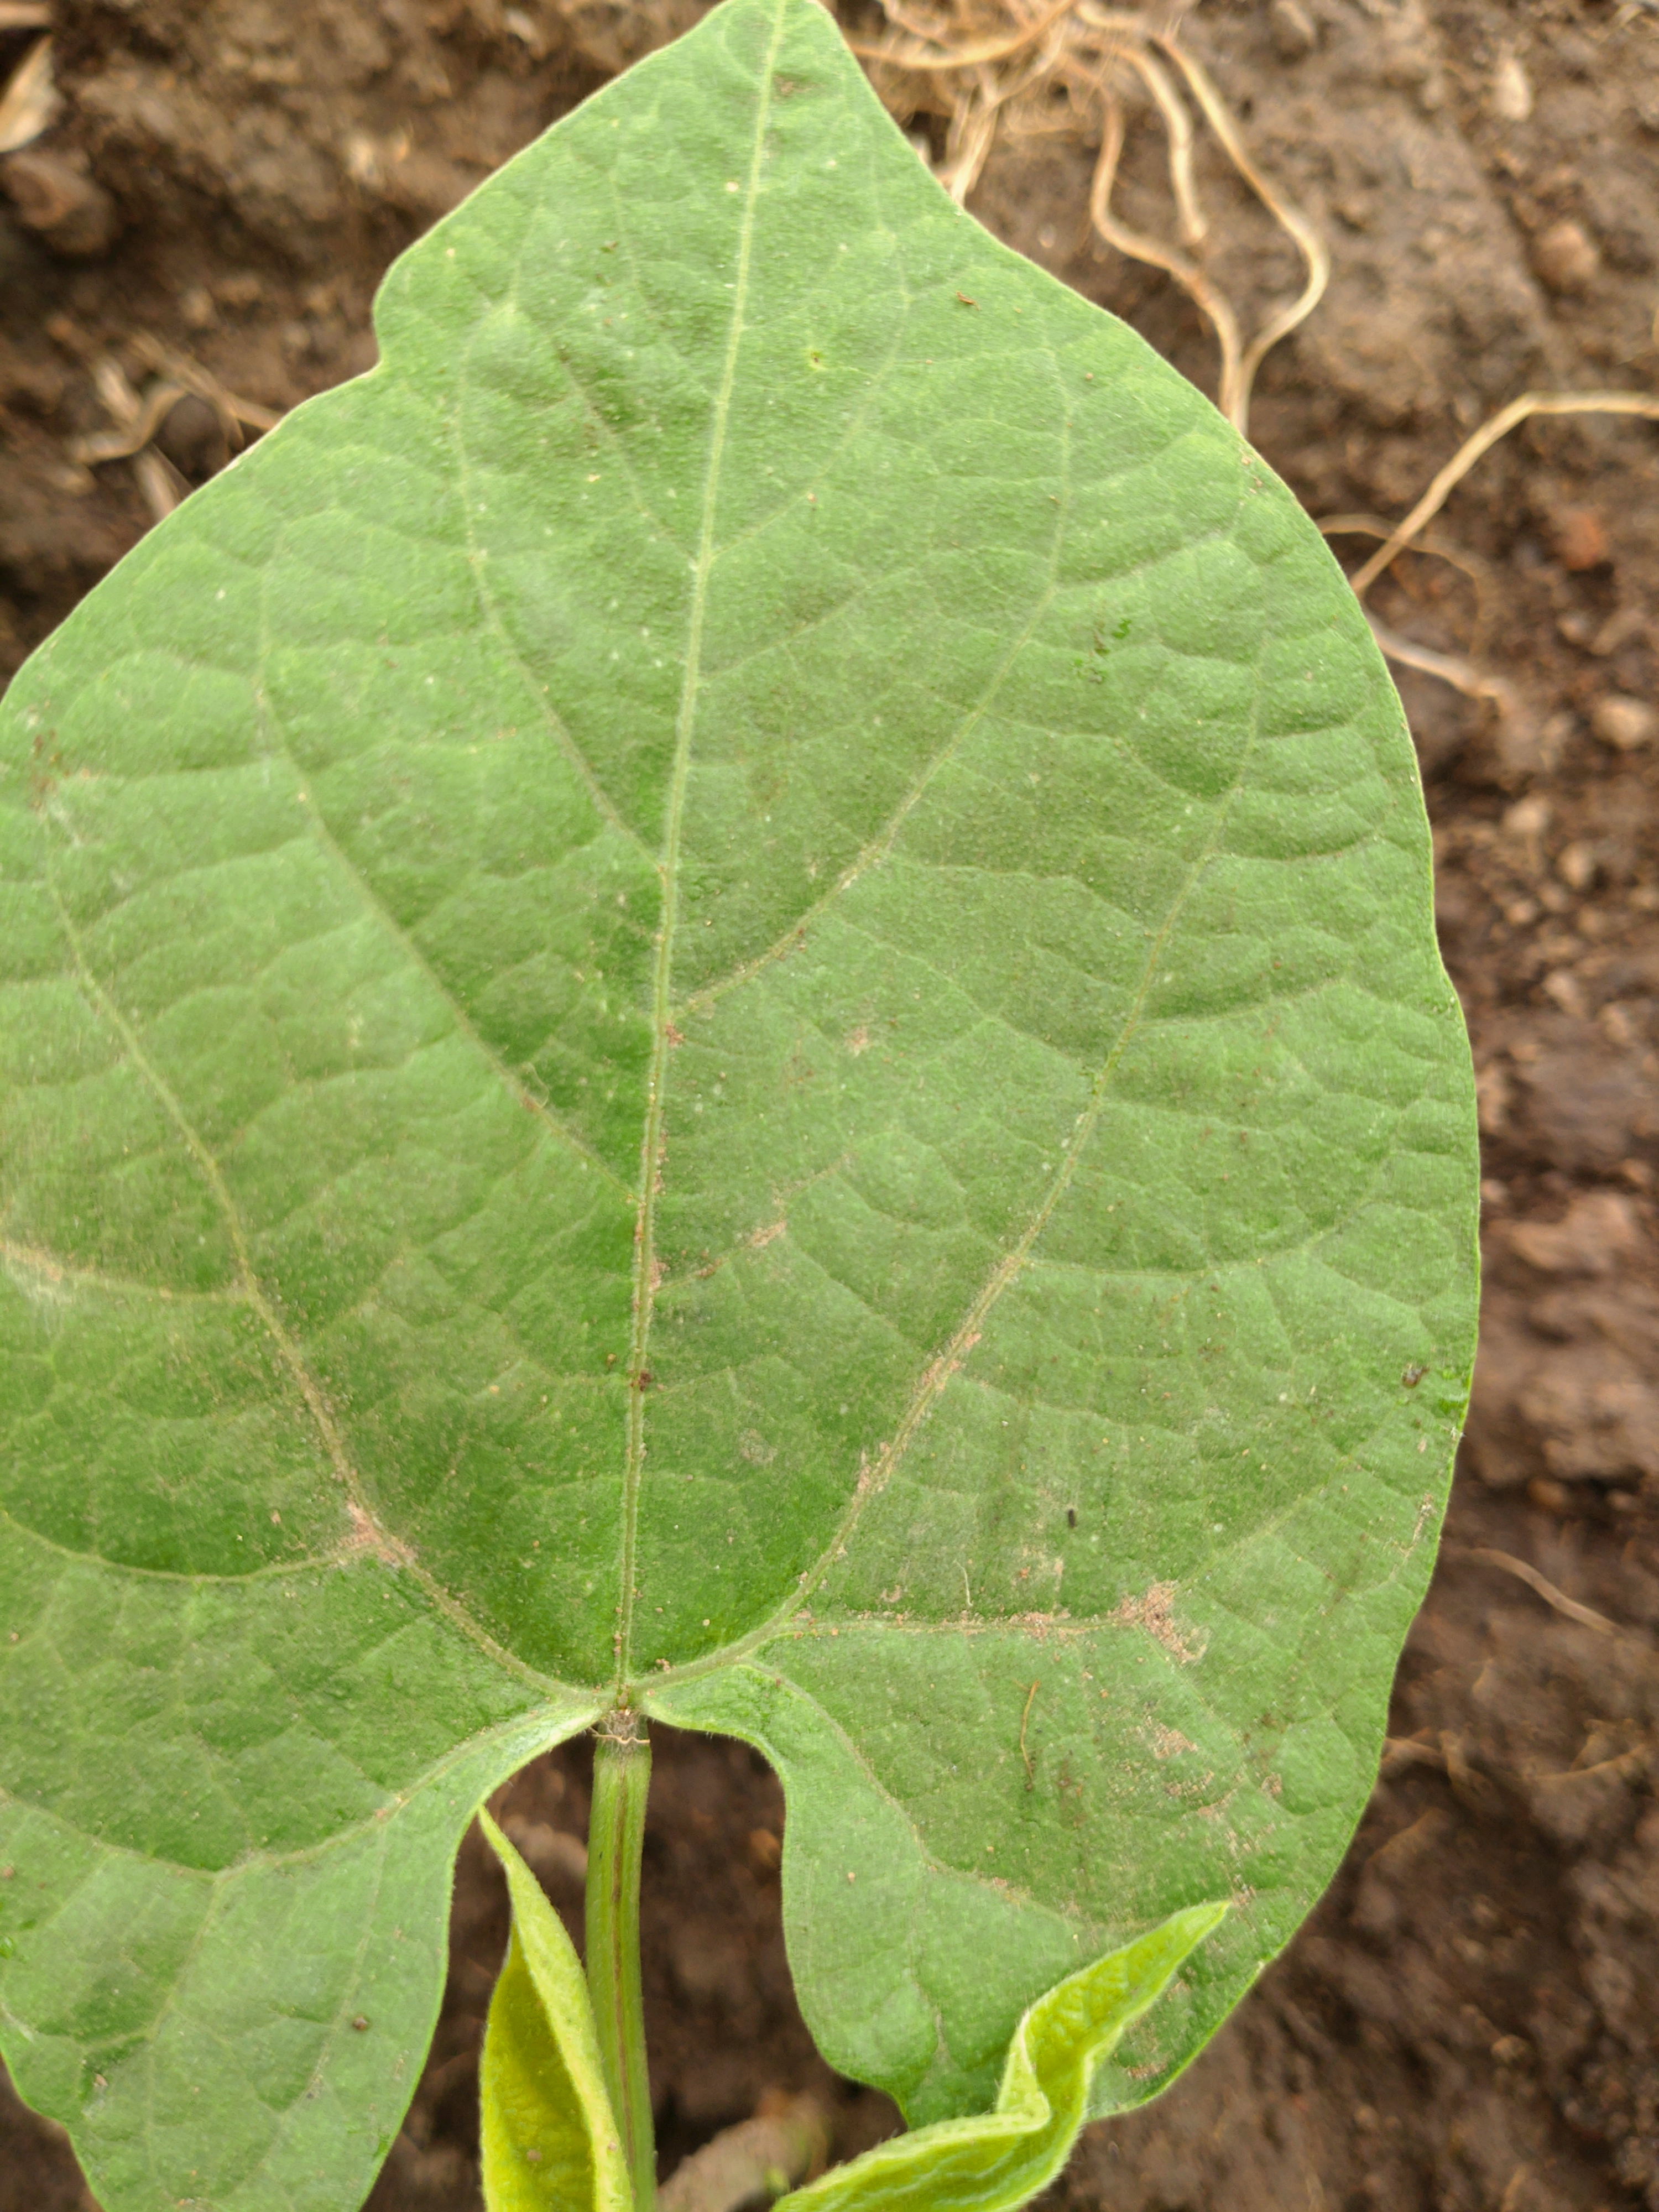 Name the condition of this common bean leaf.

healthy
